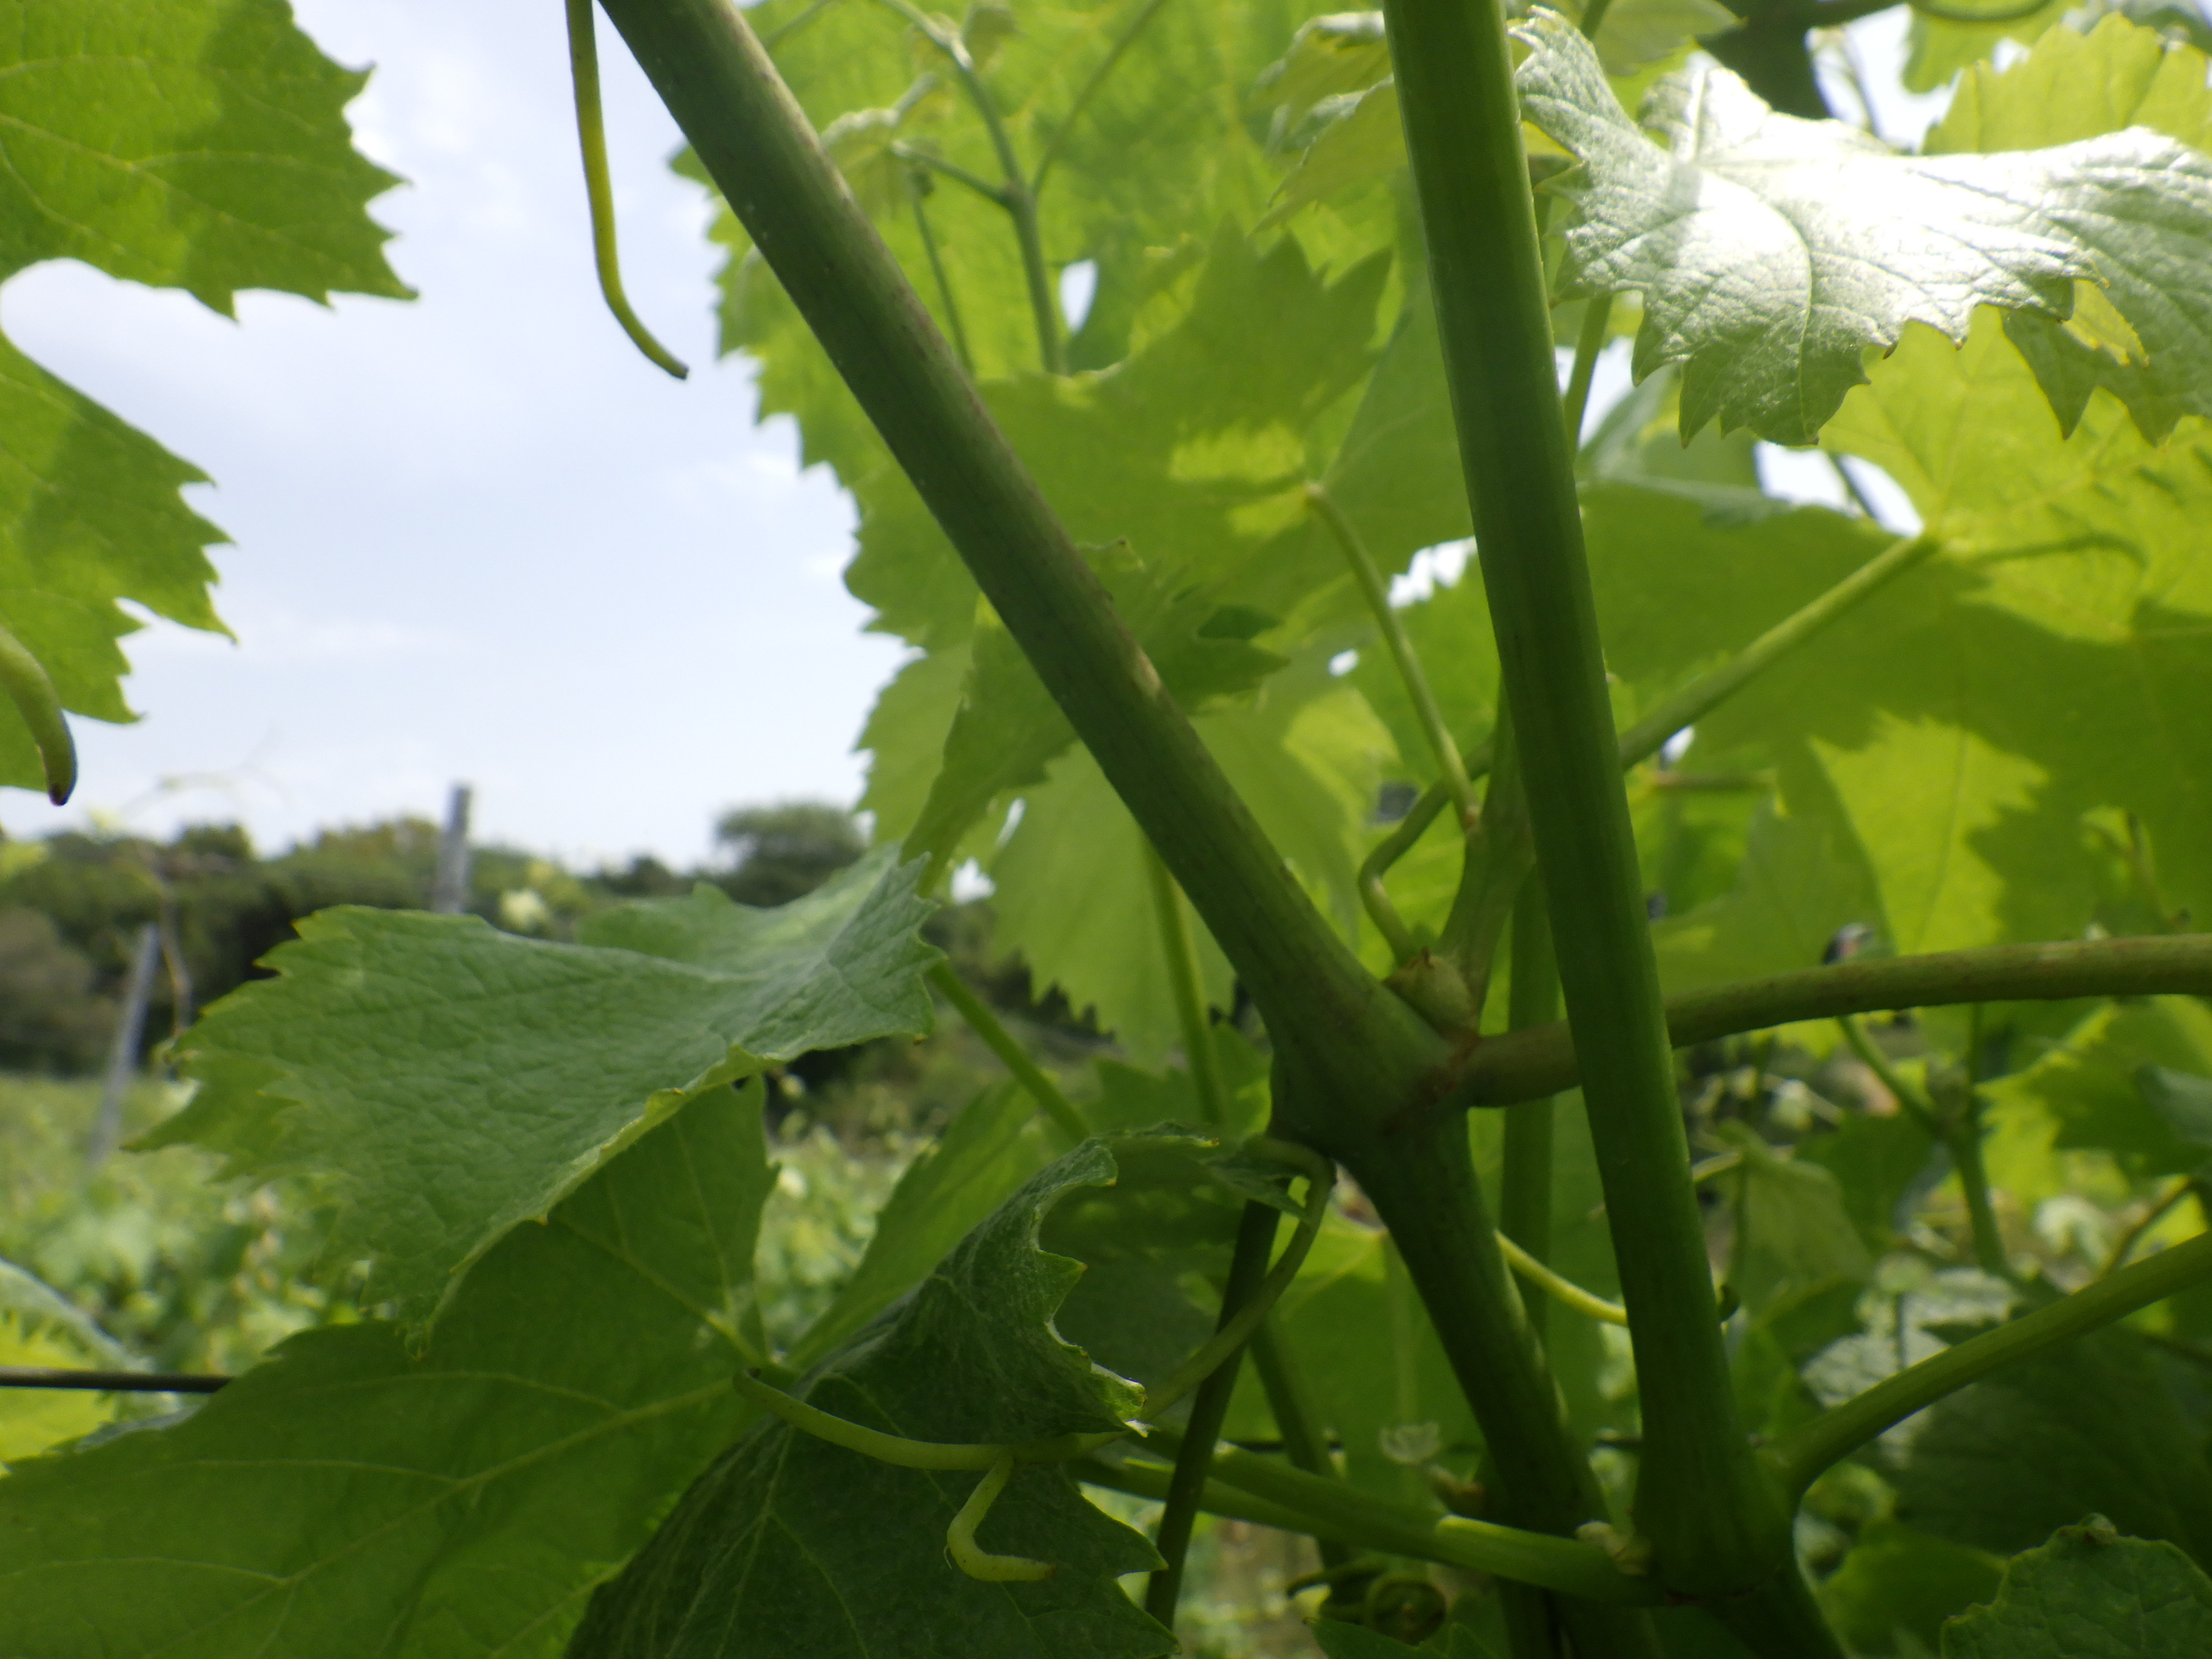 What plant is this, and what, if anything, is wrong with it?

grapevine, healthy
